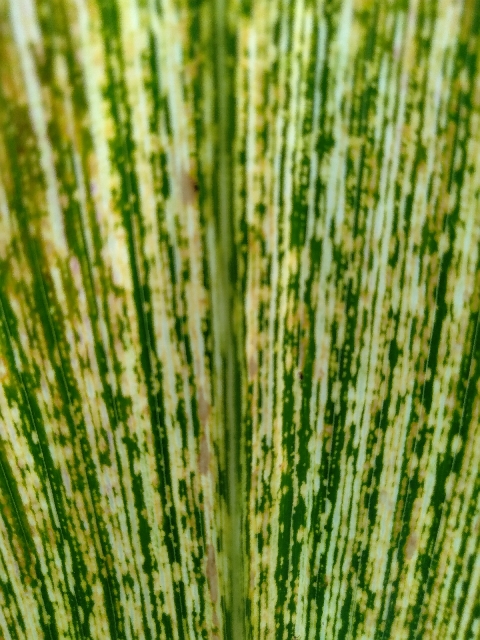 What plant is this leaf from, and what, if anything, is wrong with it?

maize, maize streak virus
